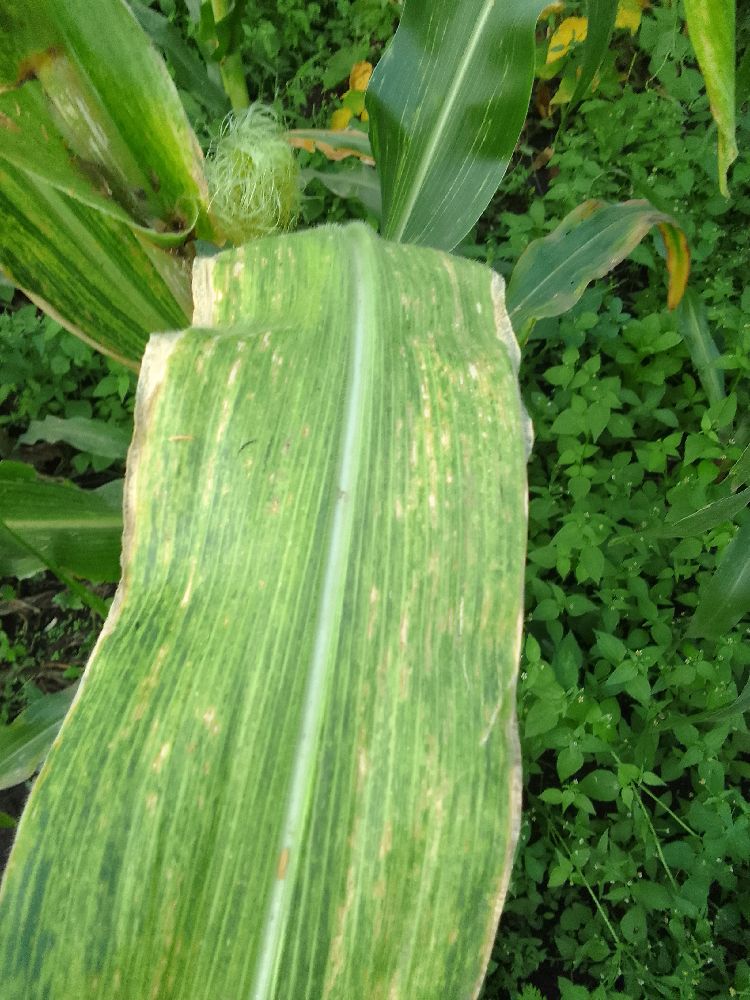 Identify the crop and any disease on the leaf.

maize, maize lethal necrosis
